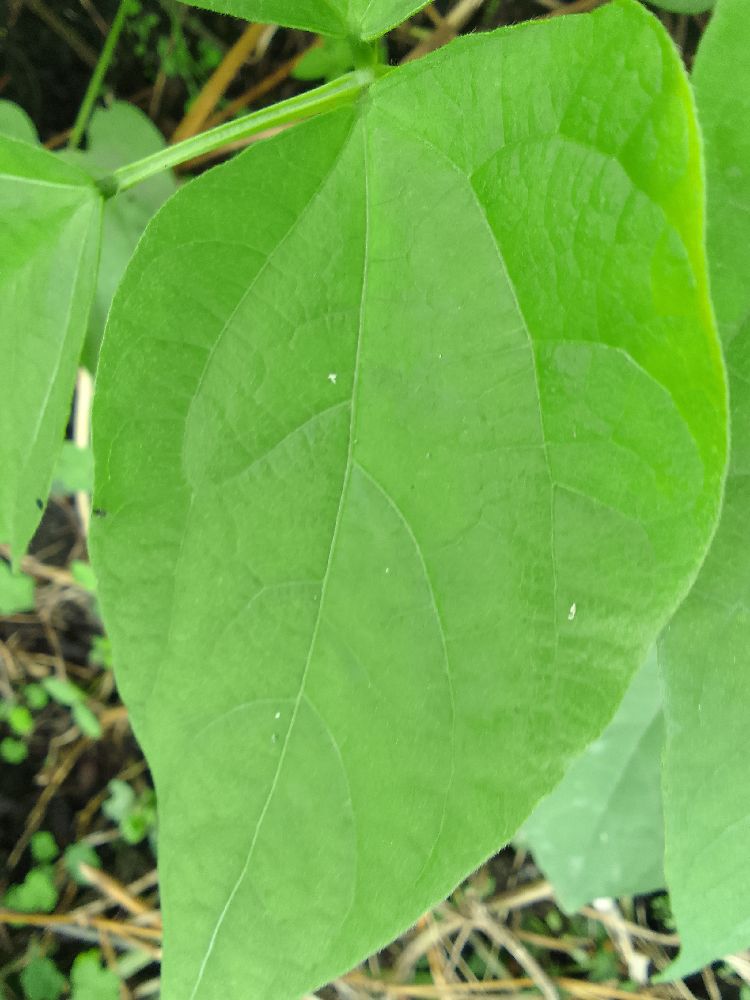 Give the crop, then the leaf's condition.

common bean, healthy
